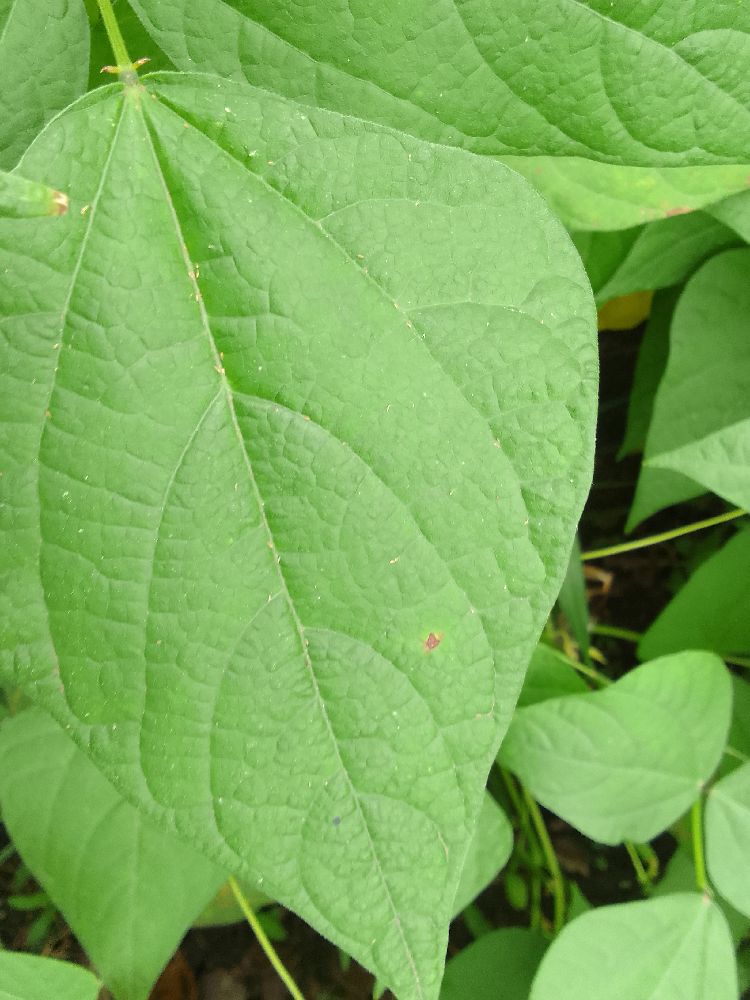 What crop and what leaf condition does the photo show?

common bean, healthy
